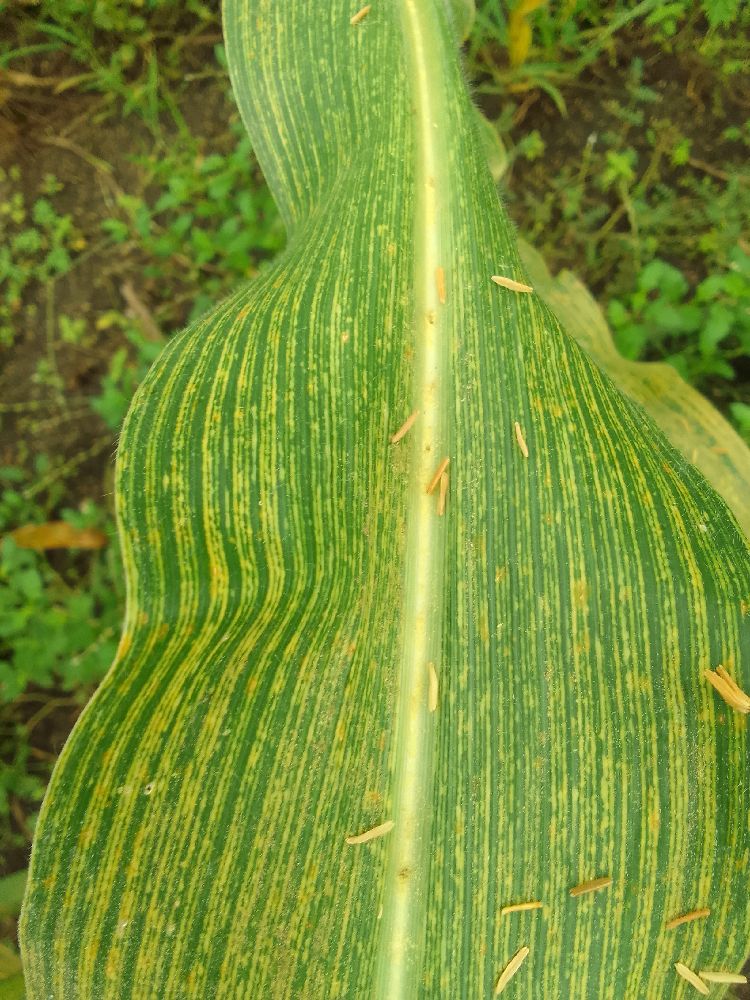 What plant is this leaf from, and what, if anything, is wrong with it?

maize, maize streak virus
